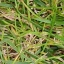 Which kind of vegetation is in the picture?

grass
